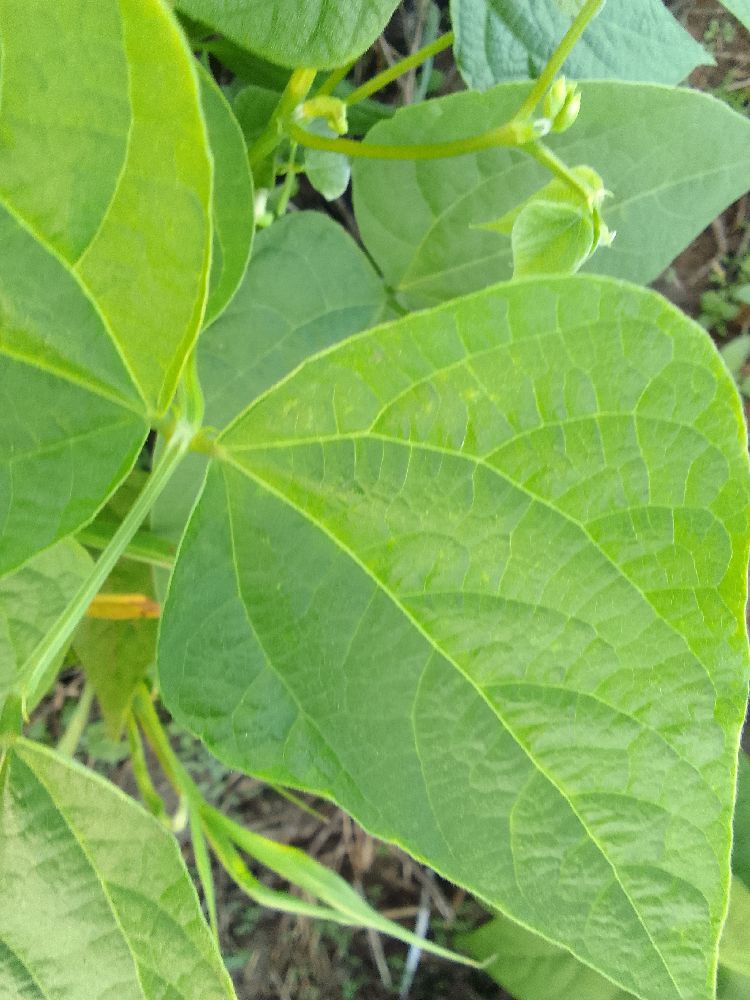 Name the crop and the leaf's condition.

common bean, healthy
